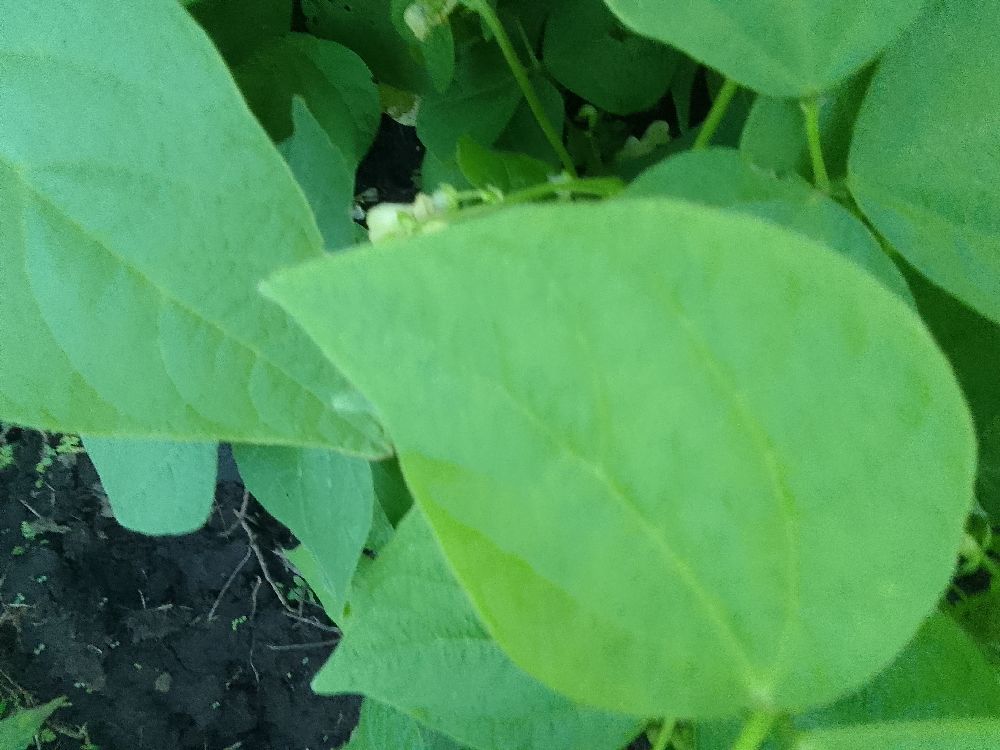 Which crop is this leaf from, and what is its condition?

common bean, healthy
